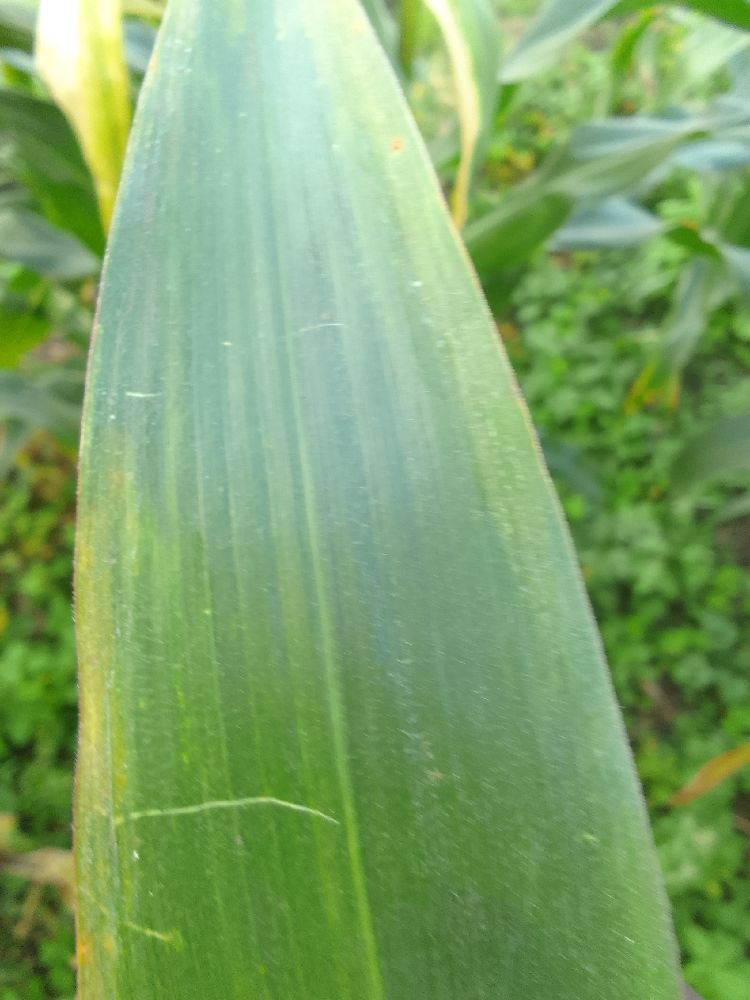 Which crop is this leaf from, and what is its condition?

maize, healthy
